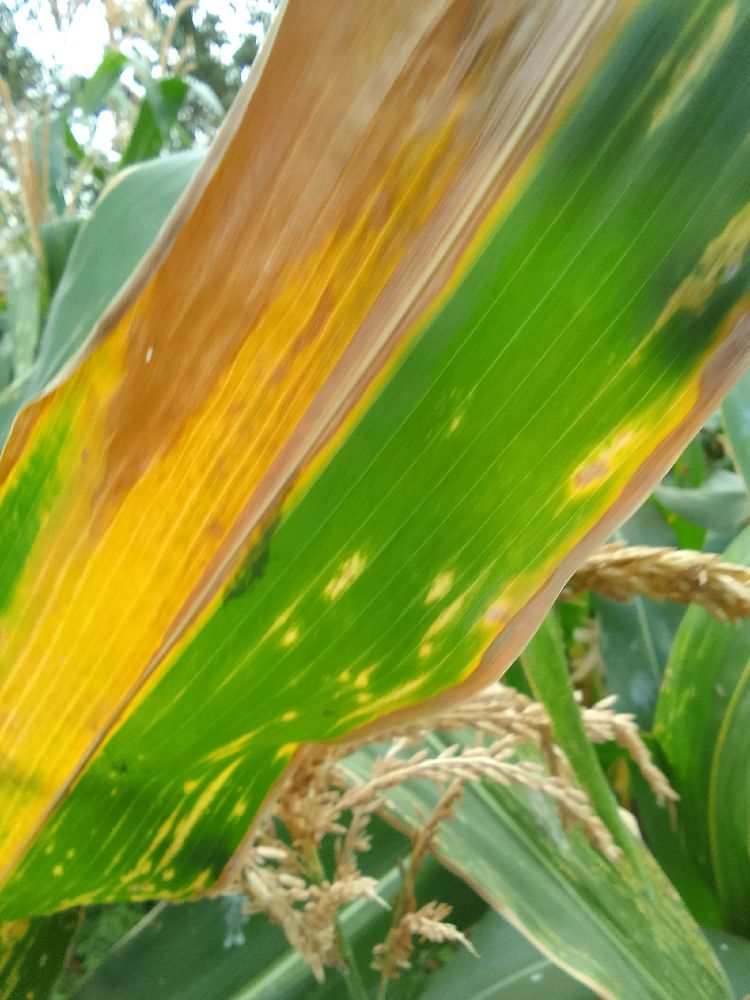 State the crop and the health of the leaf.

maize, maize lethal necrosis
